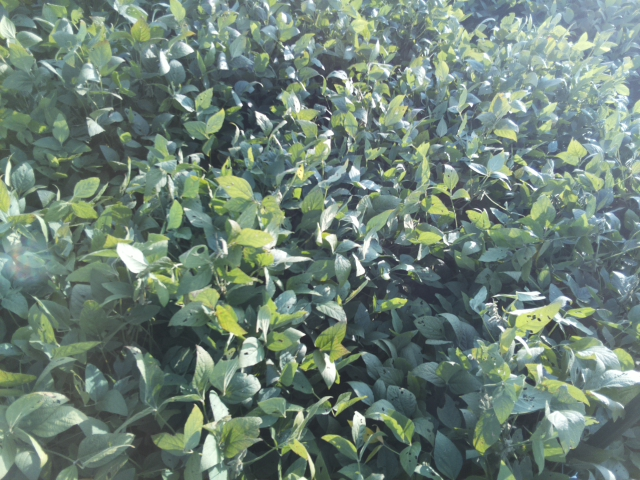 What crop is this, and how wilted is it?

soybean, slight leaflet or petiole turgor loss in upper canopy
